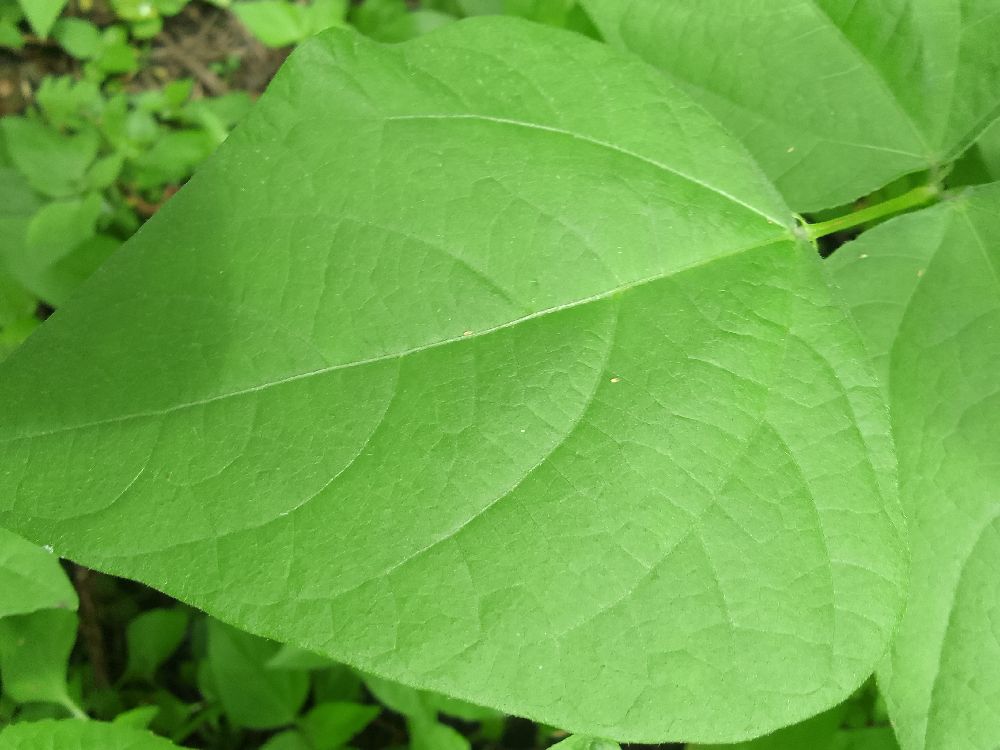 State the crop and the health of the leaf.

common bean, healthy
